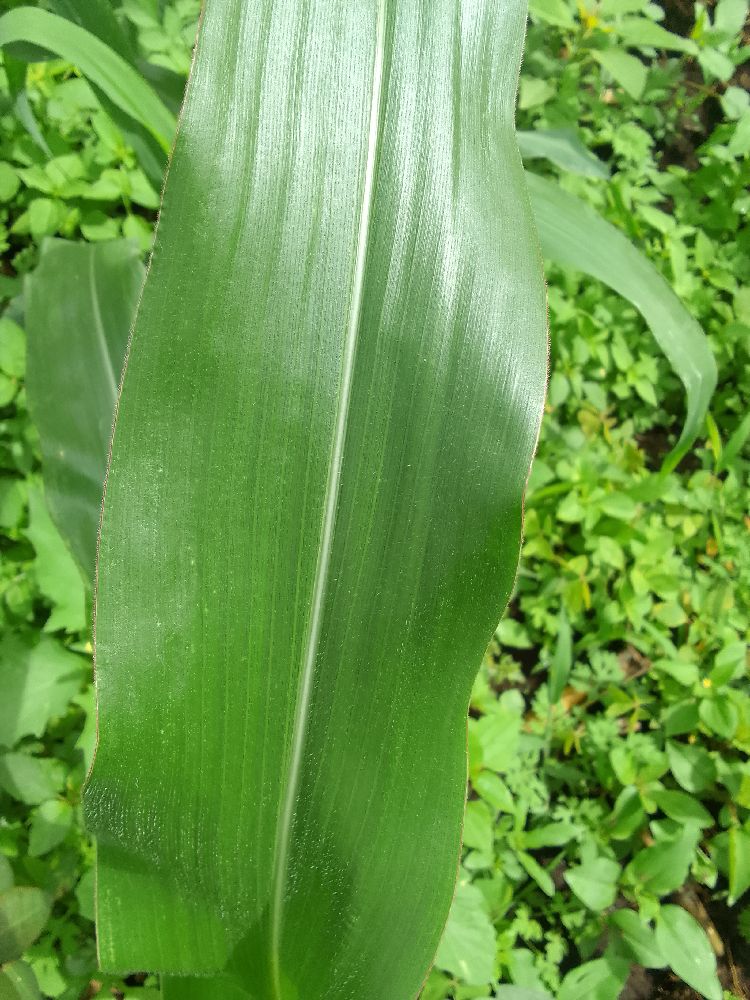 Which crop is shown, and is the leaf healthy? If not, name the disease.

maize, healthy
